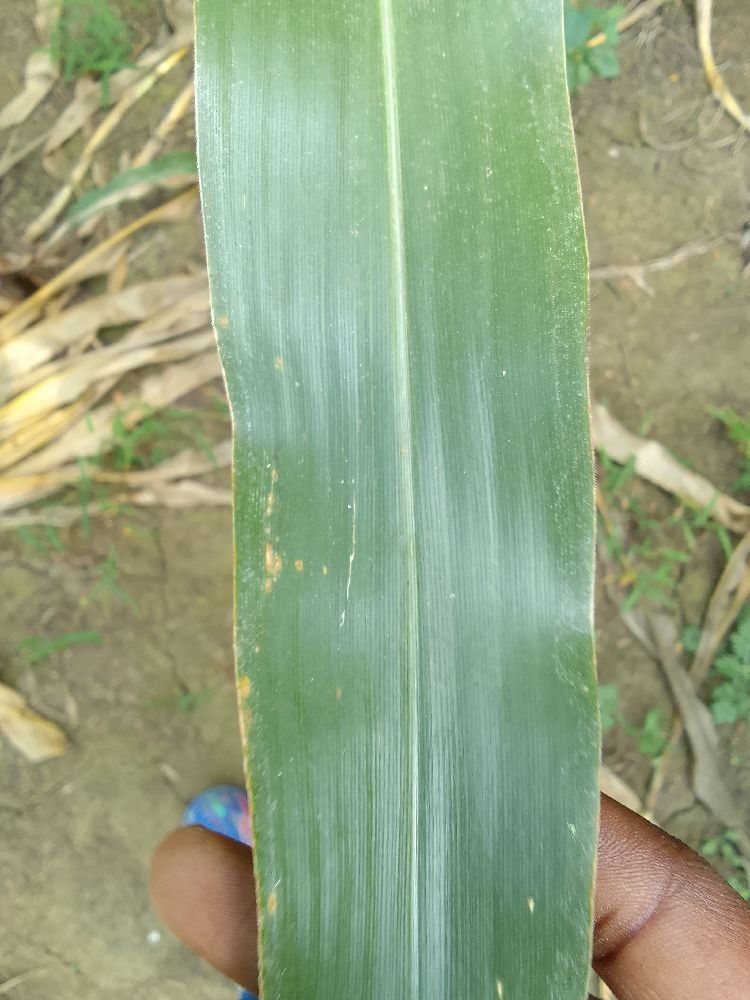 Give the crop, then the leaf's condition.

maize, healthy
